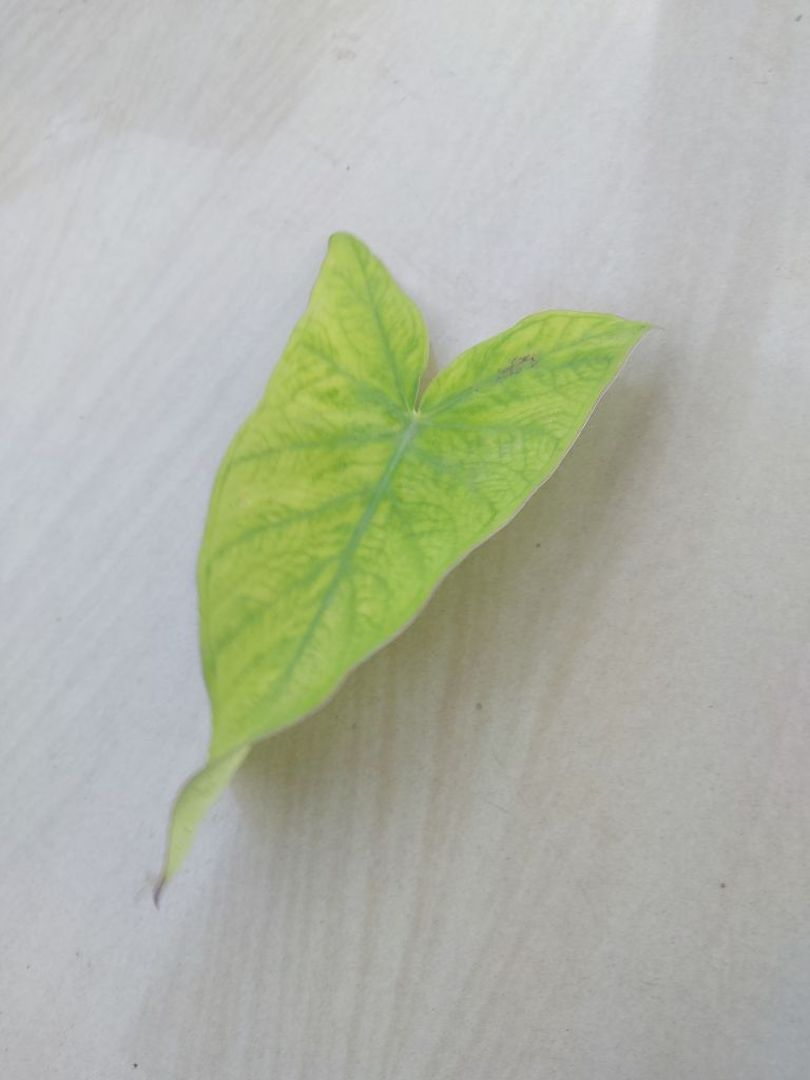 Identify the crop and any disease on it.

taro, mosaic
